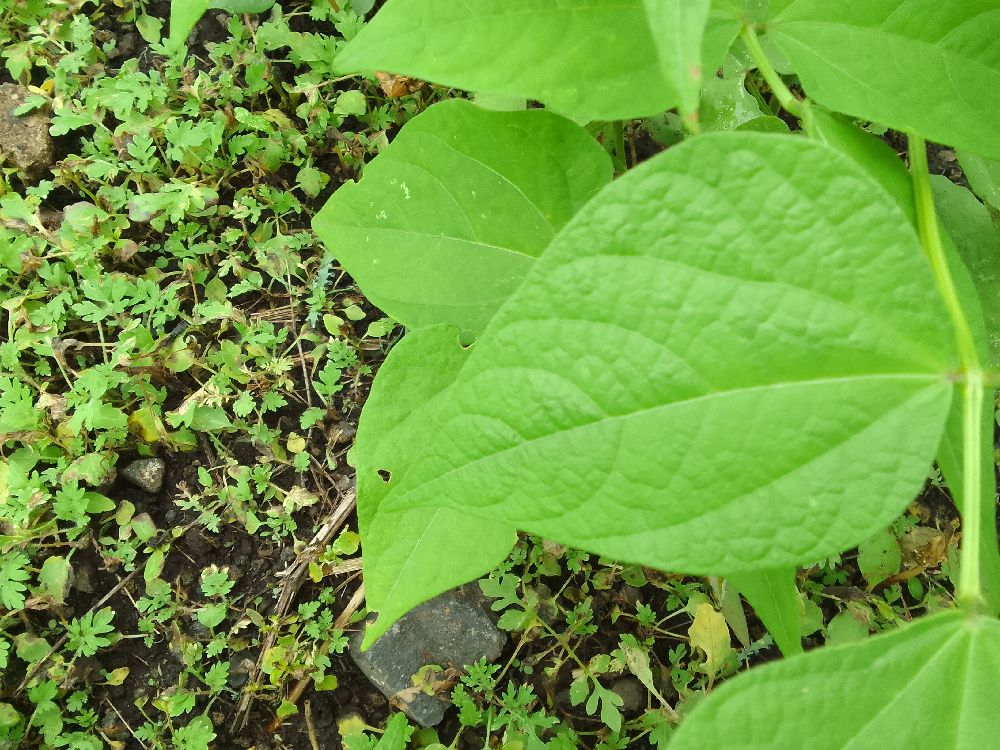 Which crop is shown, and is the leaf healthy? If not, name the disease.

common bean, healthy
